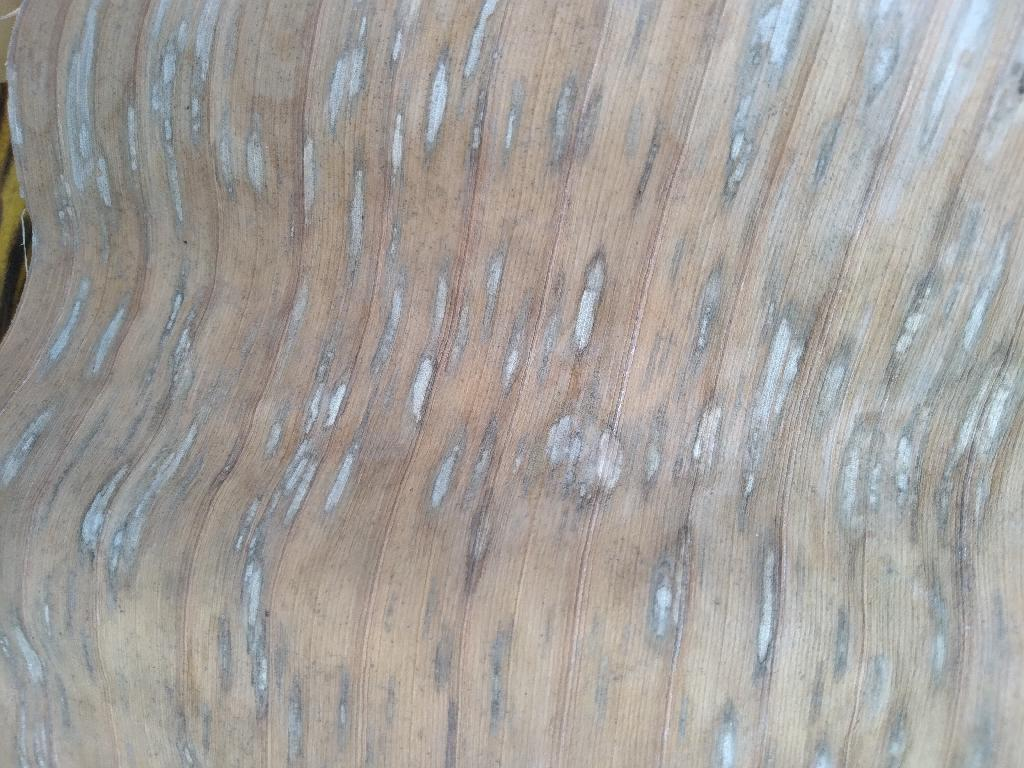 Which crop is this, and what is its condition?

banana, black sigatoka
